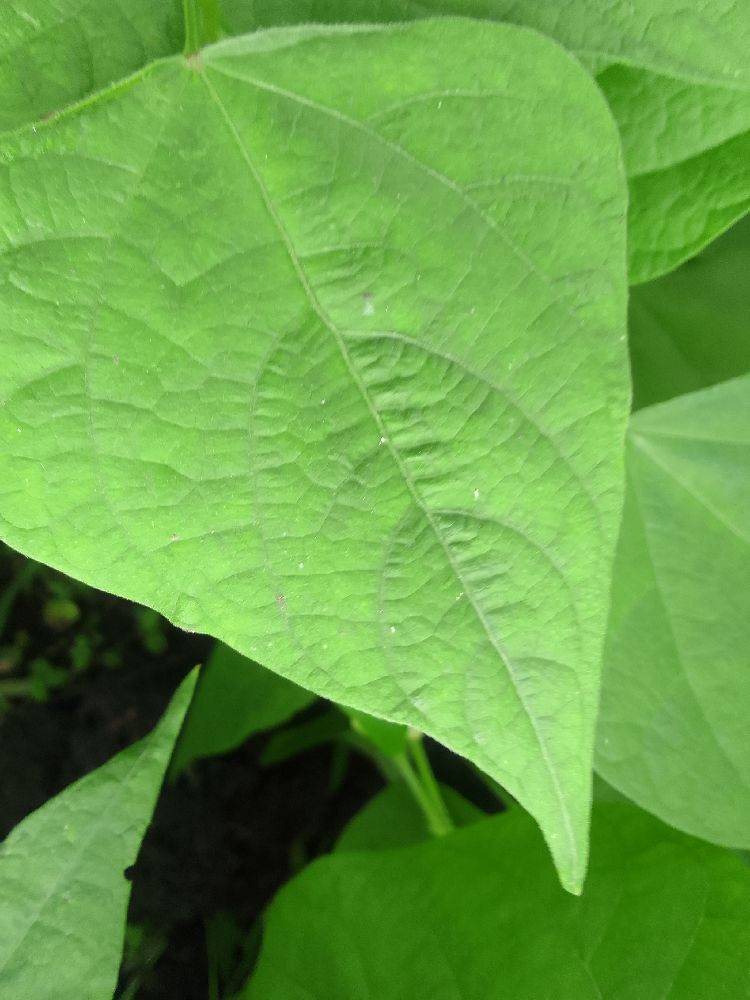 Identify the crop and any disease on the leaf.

common bean, healthy
